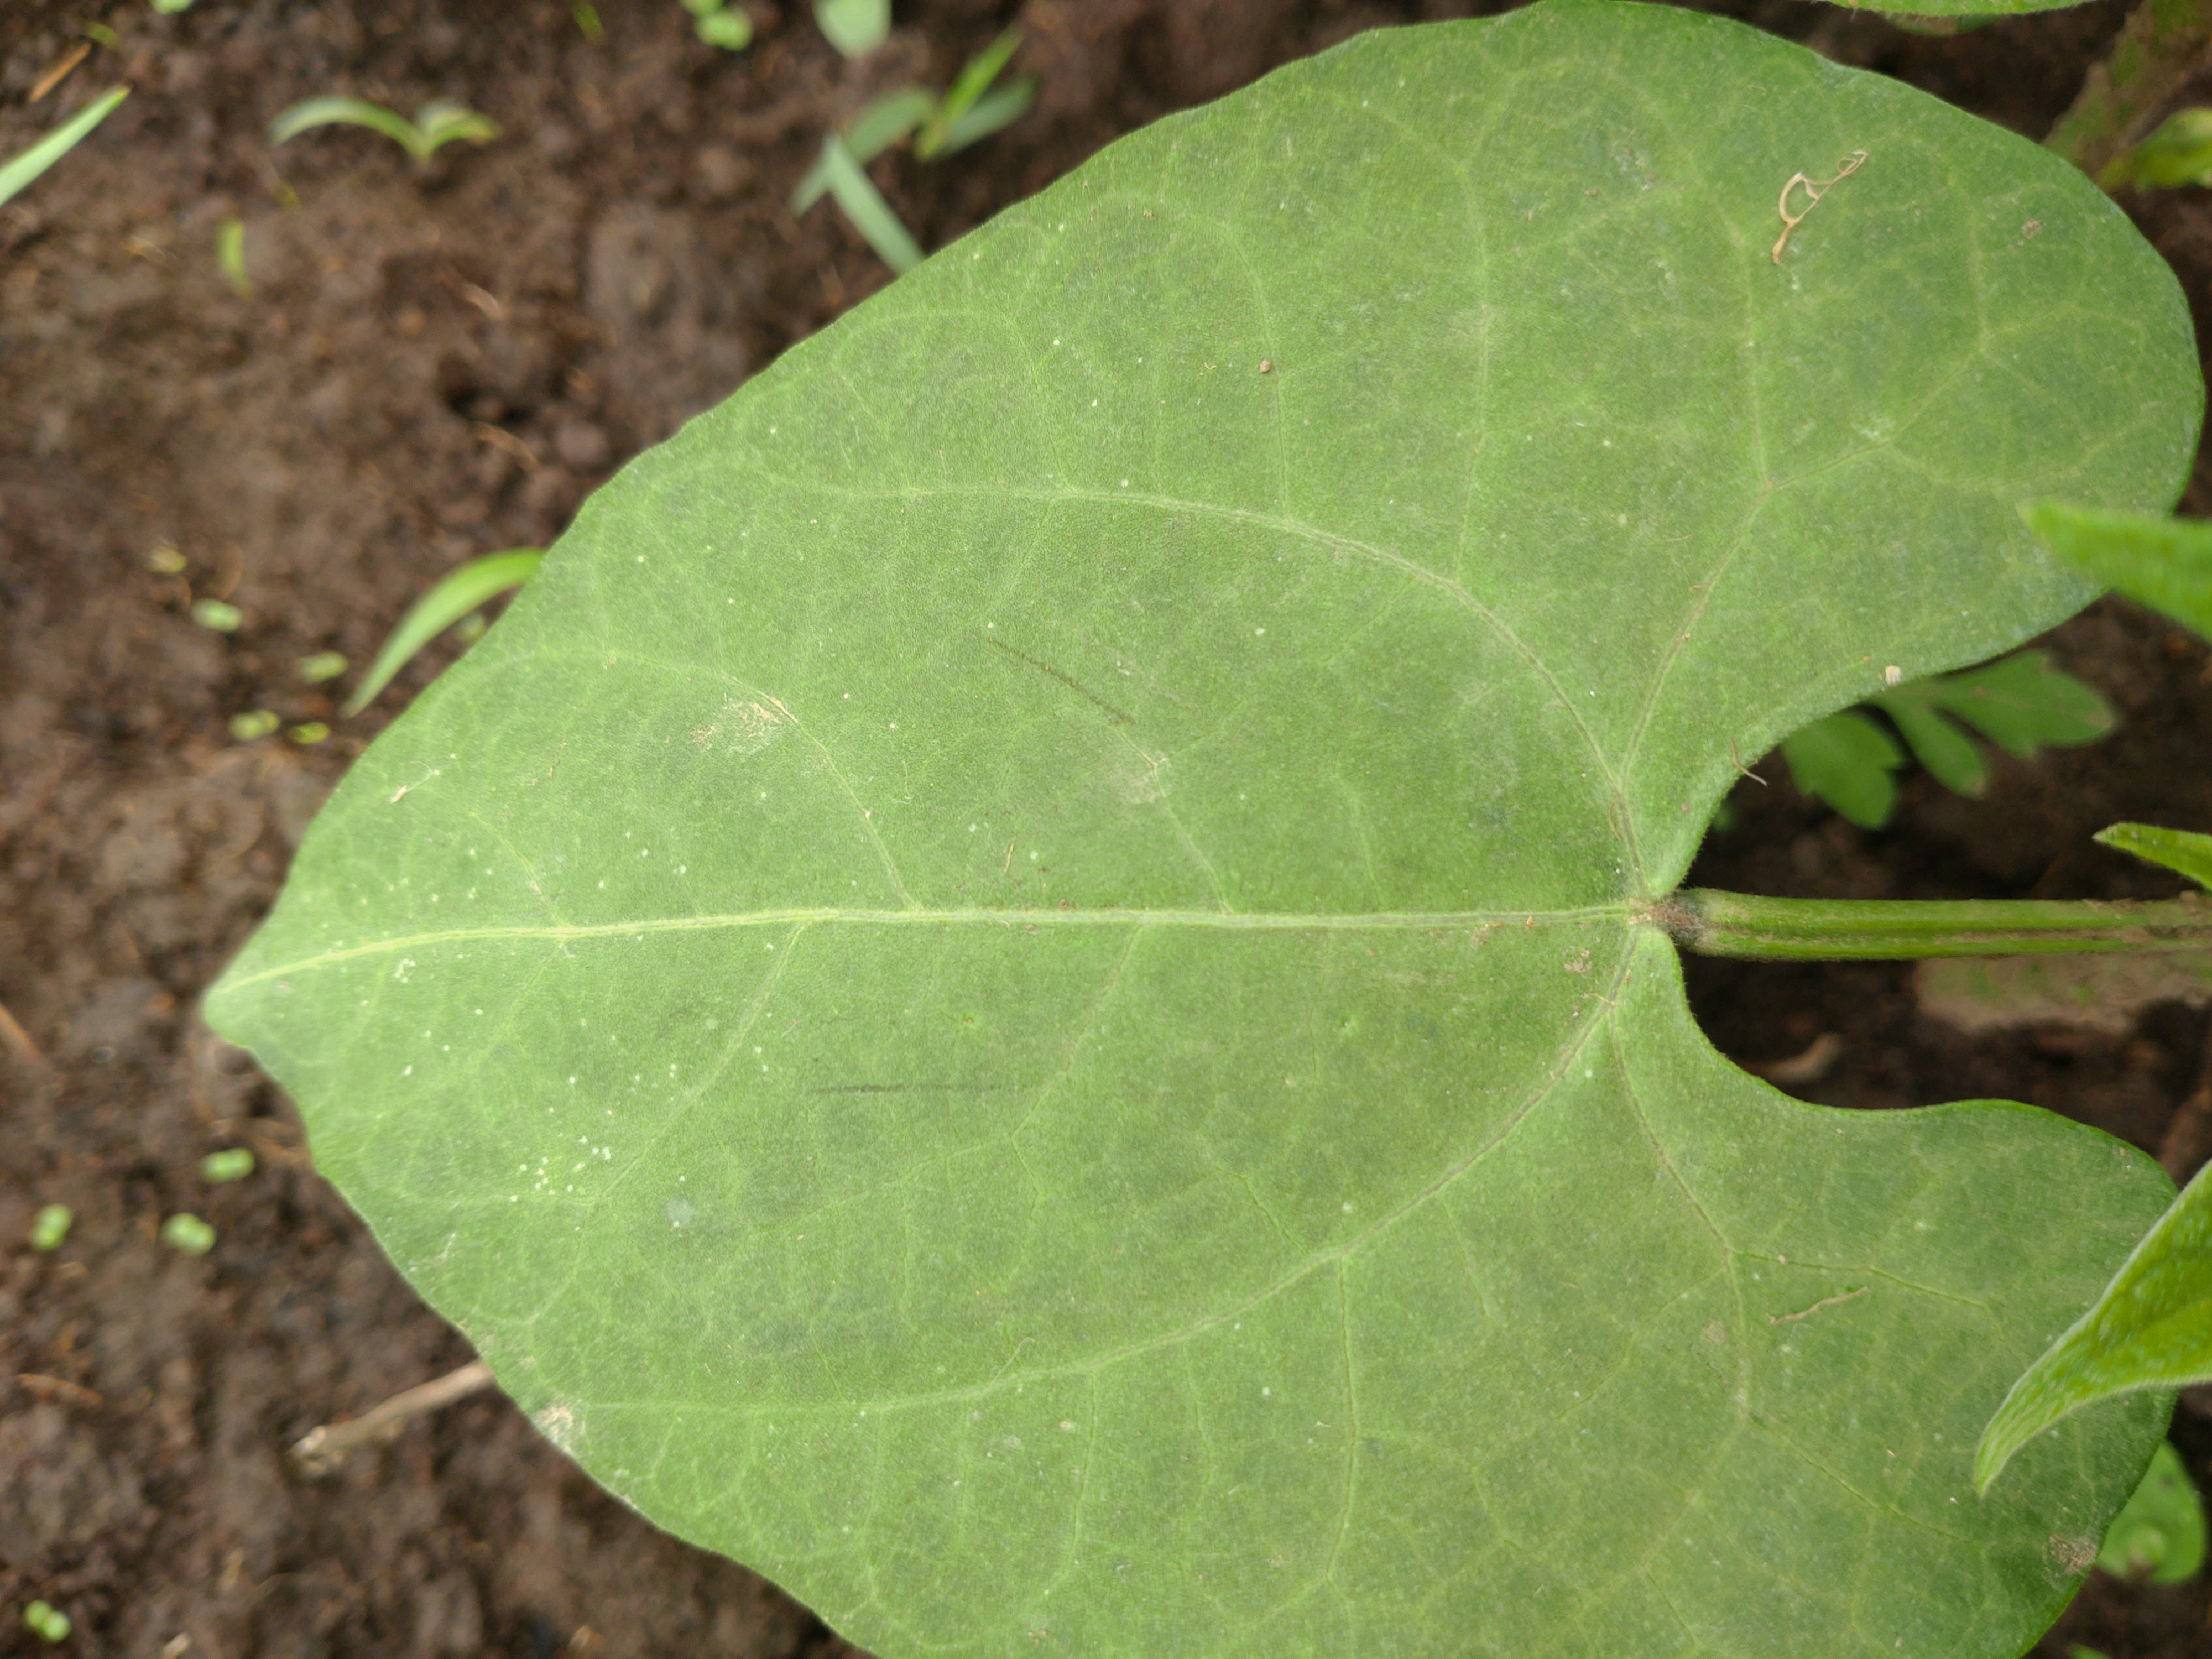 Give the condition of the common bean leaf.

healthy
